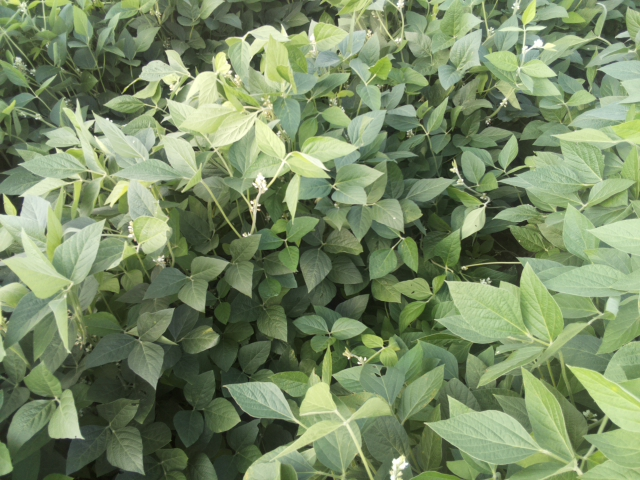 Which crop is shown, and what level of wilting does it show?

soybean, leaflets folding inward at secondary pulvinus with no turgor loss in leaflets or petioles
